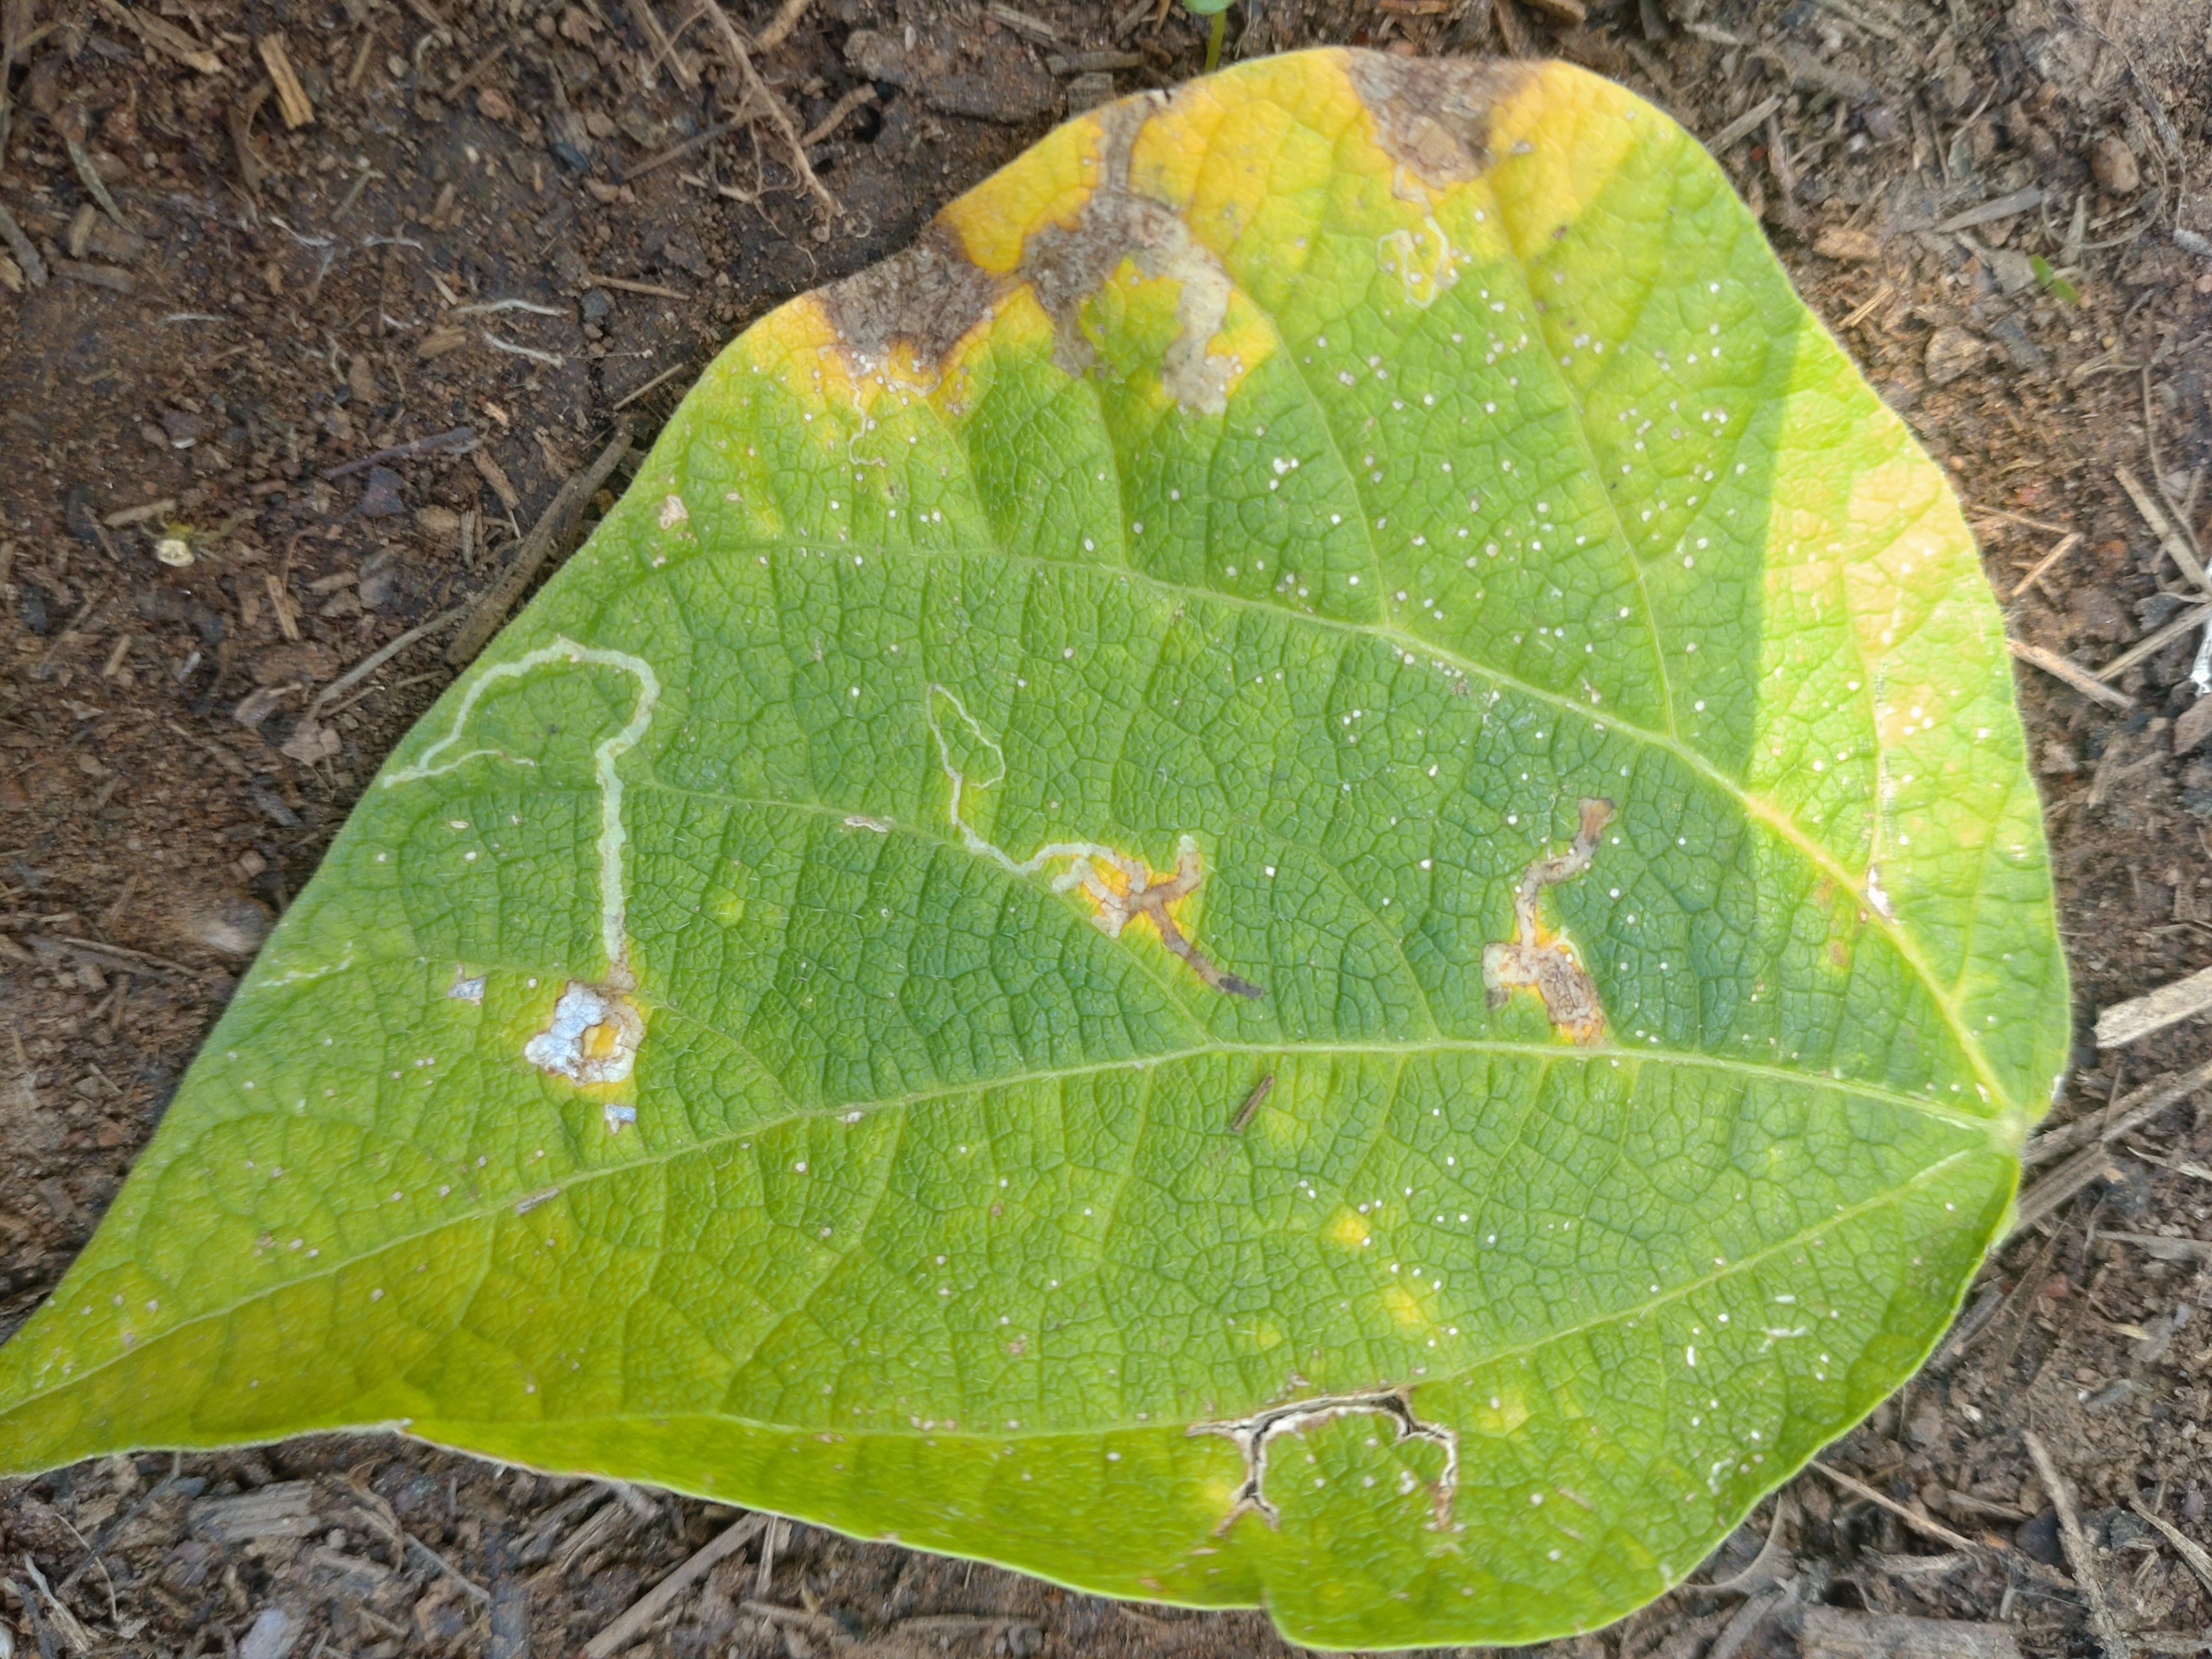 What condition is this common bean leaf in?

anthracnose
